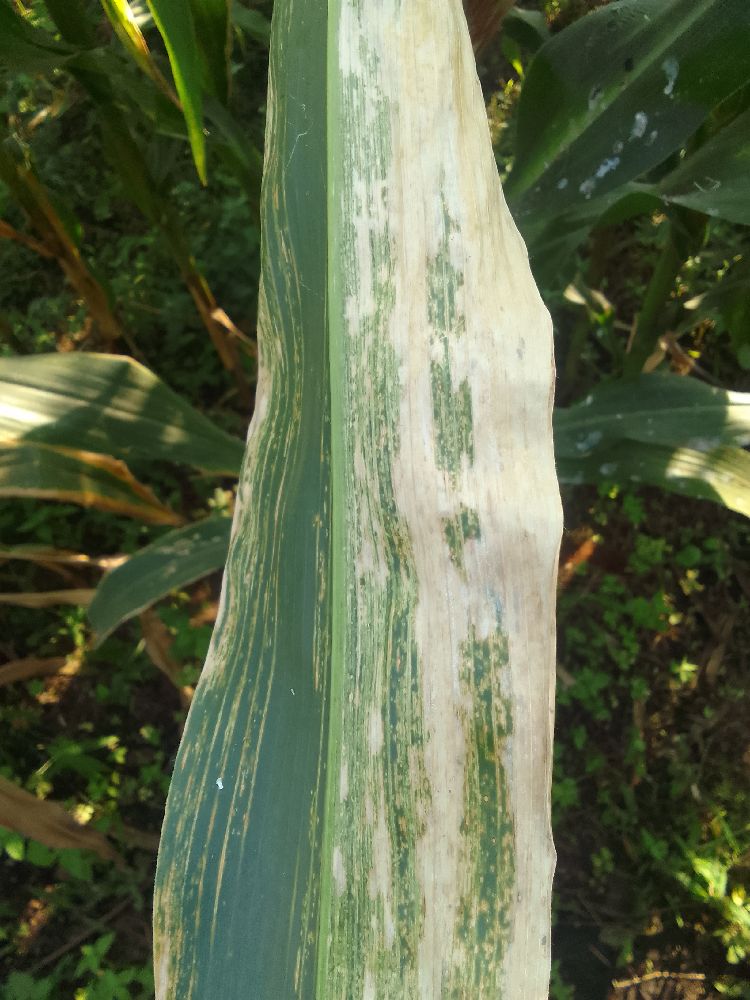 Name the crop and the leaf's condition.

maize, maize lethal necrosis
